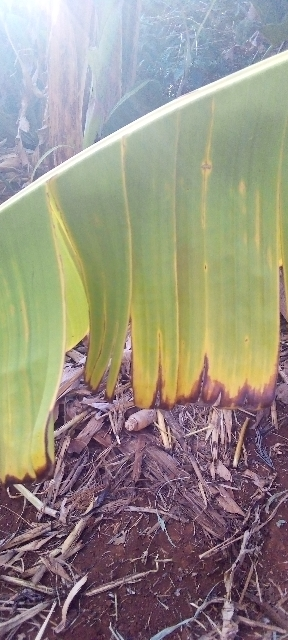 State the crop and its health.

banana, fusarium wilt race 1
